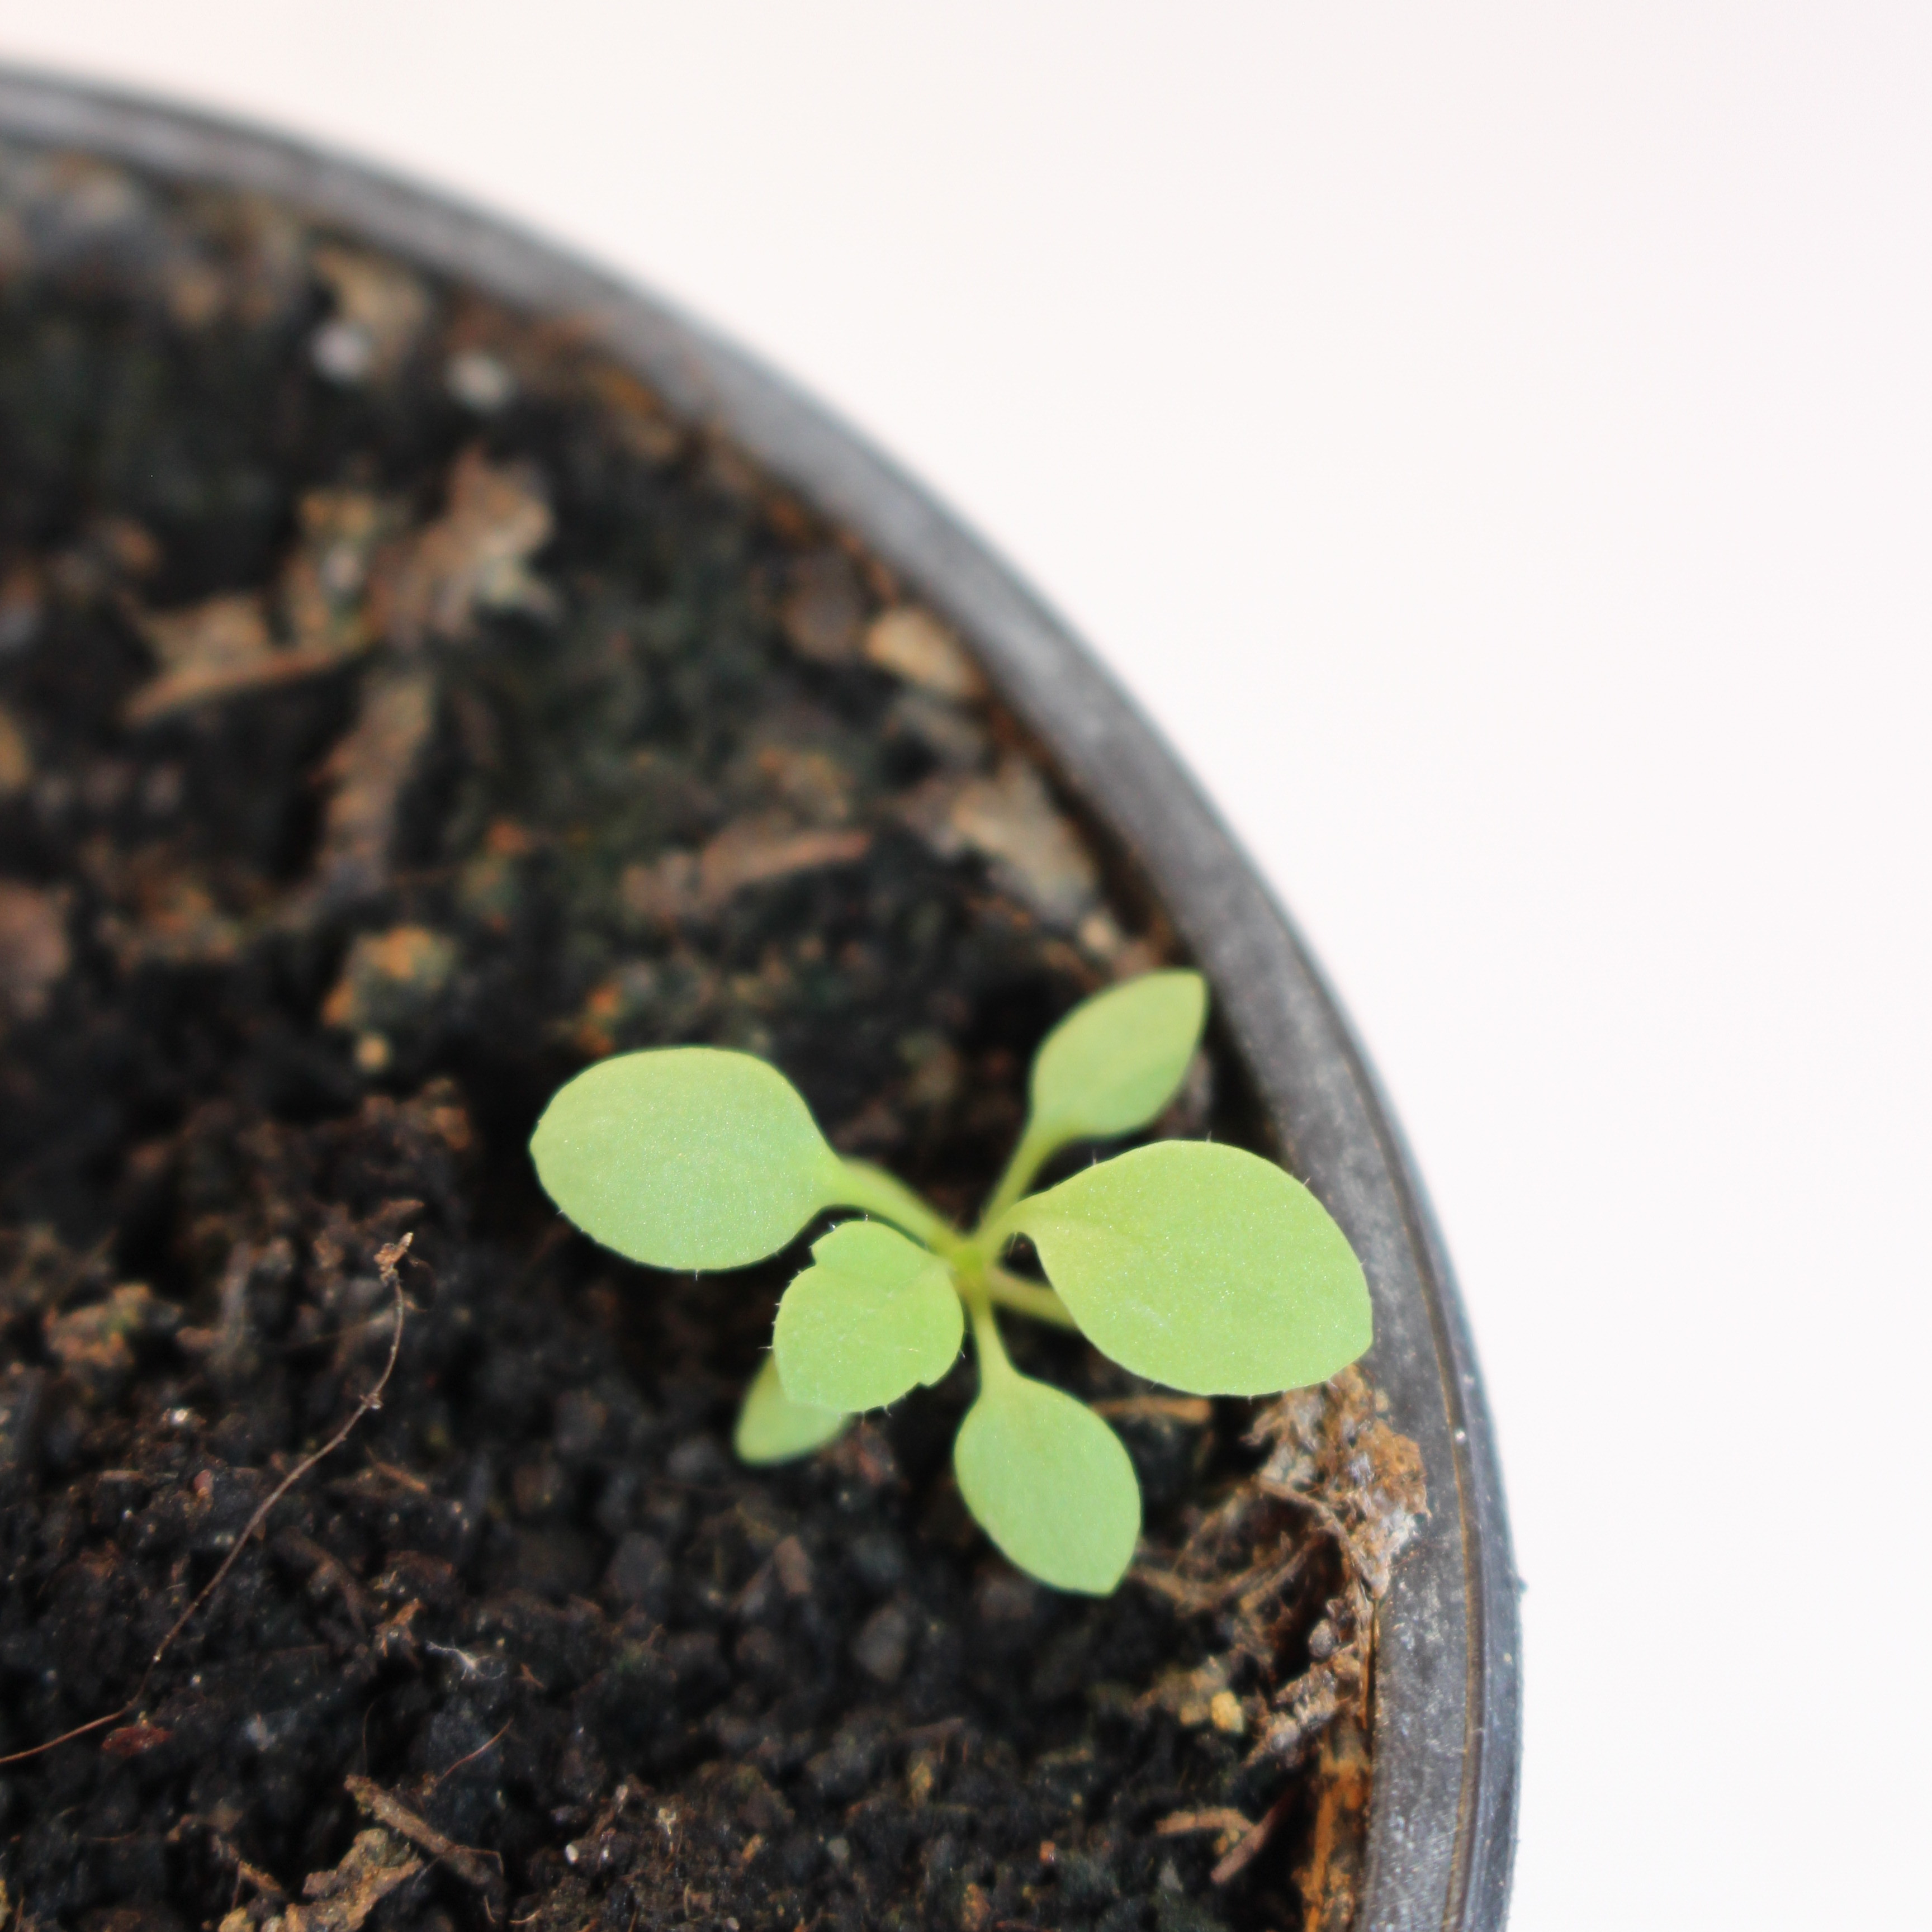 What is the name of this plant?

Papaver rhoeas
